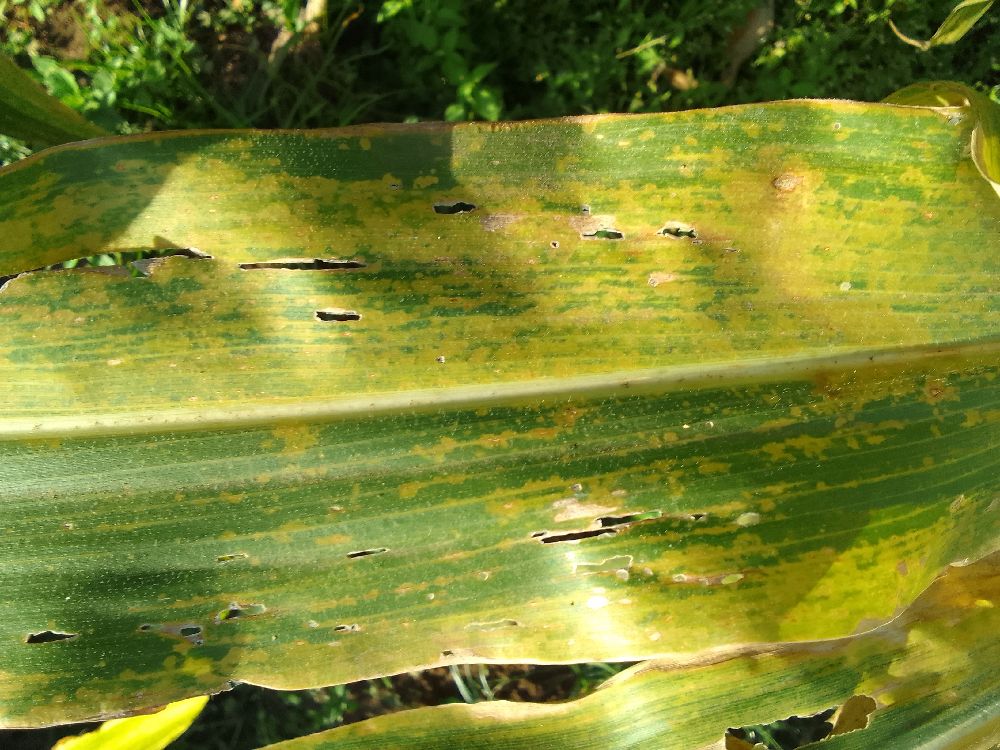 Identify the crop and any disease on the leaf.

maize, maize lethal necrosis
